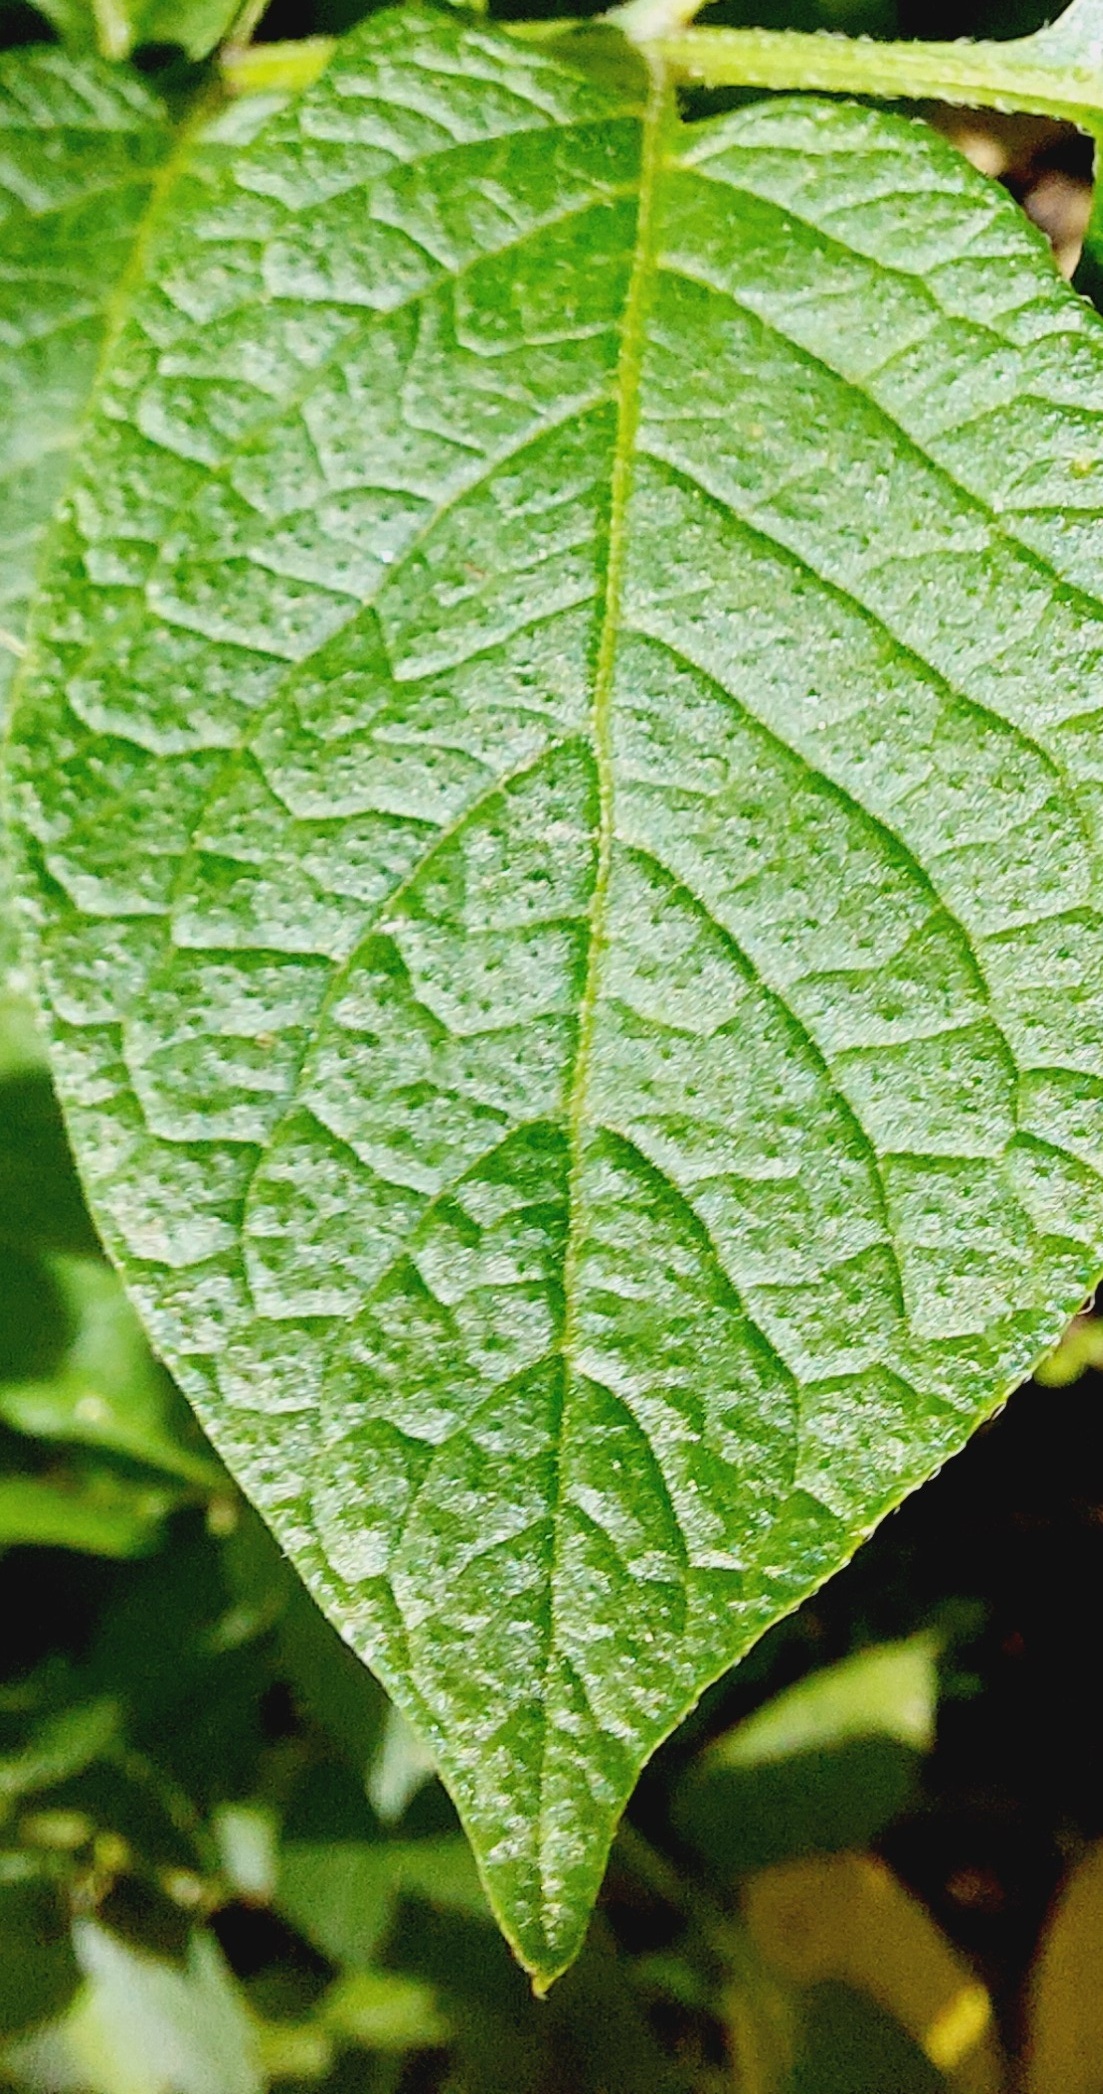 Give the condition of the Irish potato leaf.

healthy
